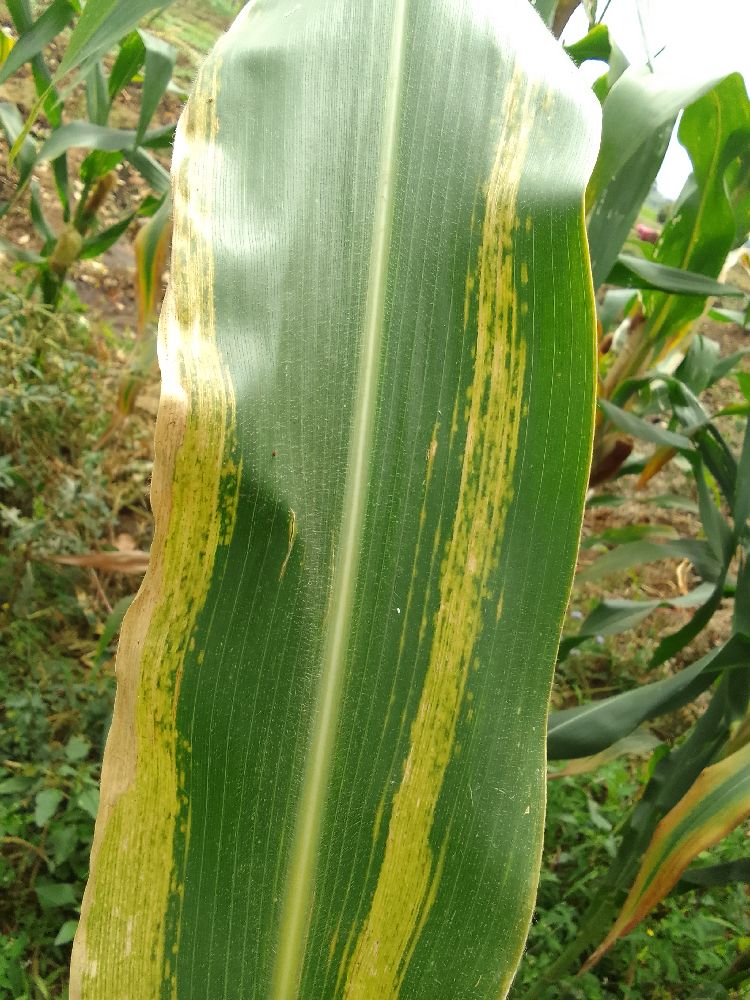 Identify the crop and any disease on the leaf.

maize, maize lethal necrosis
